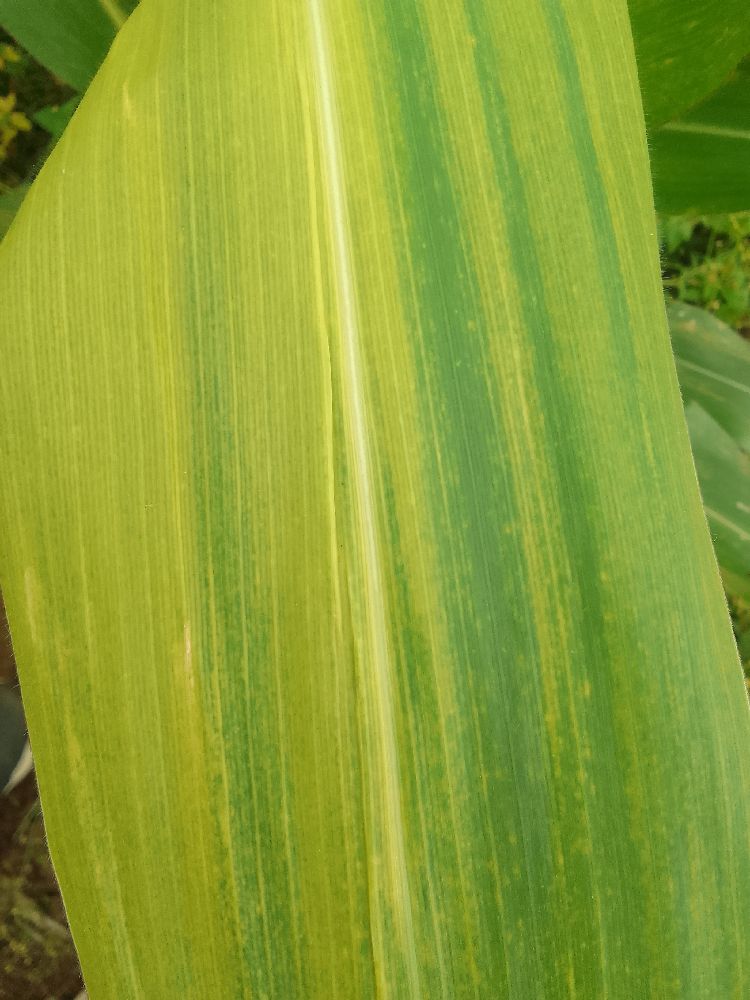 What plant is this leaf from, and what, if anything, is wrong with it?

maize, maize lethal necrosis
